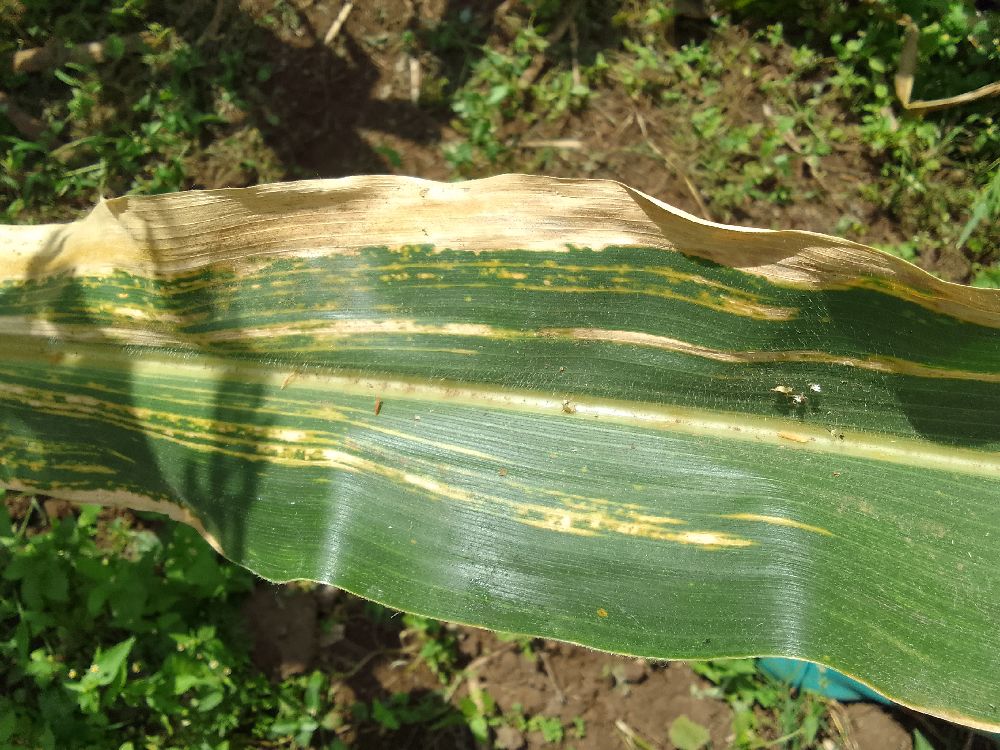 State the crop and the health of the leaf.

maize, maize lethal necrosis
